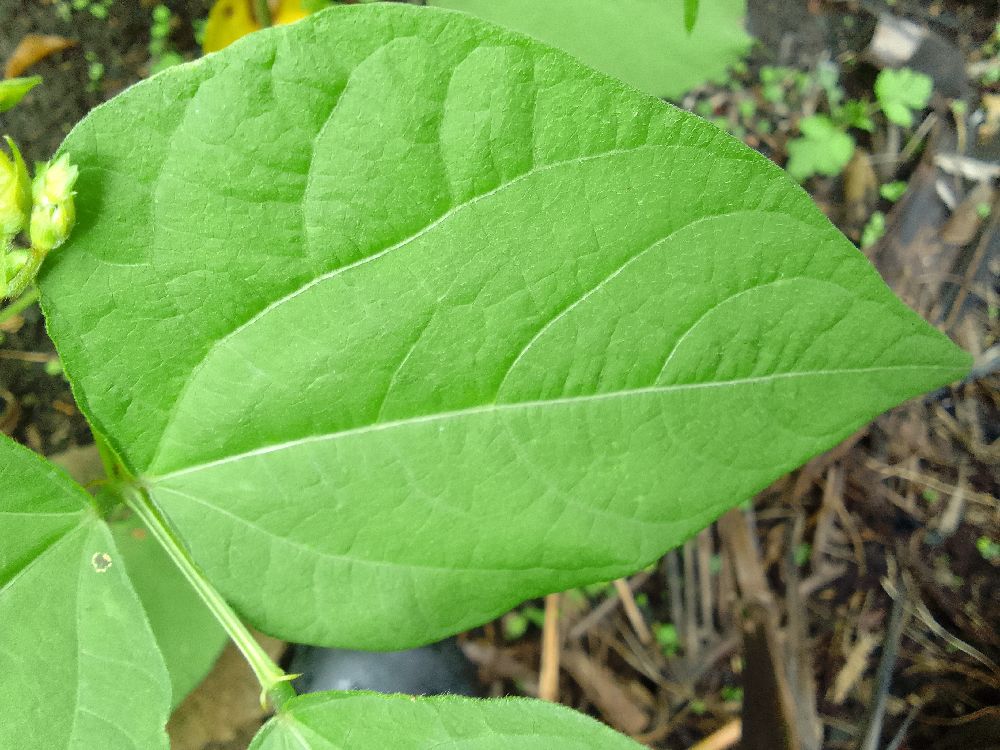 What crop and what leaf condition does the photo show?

common bean, healthy
